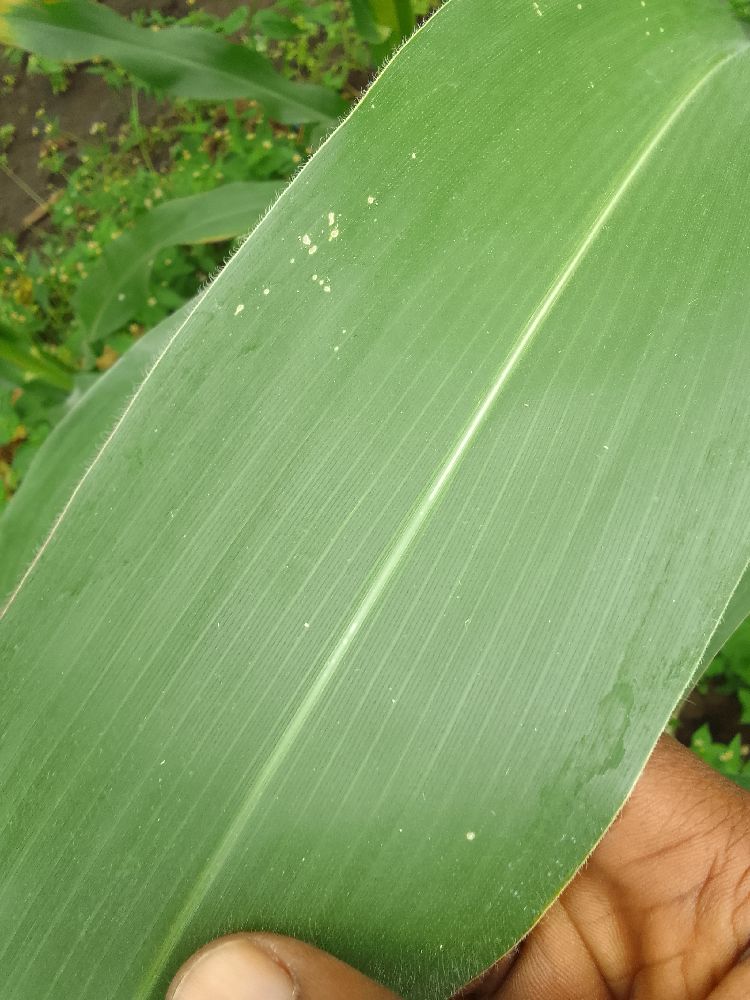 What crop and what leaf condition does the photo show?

maize, healthy
